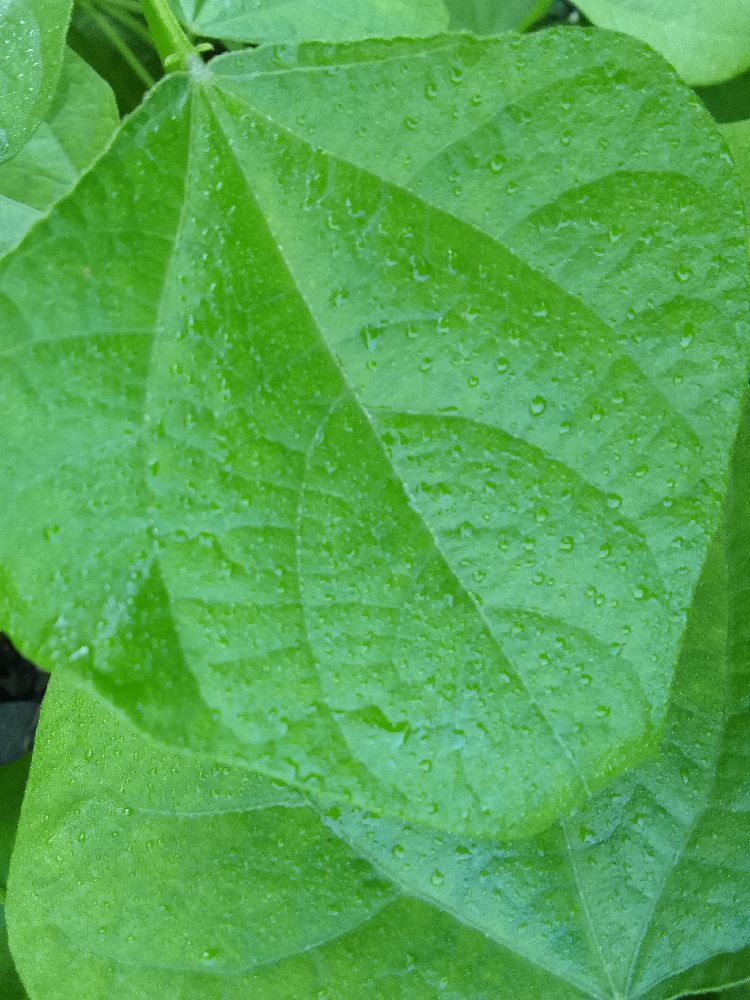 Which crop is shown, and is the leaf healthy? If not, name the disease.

common bean, healthy
